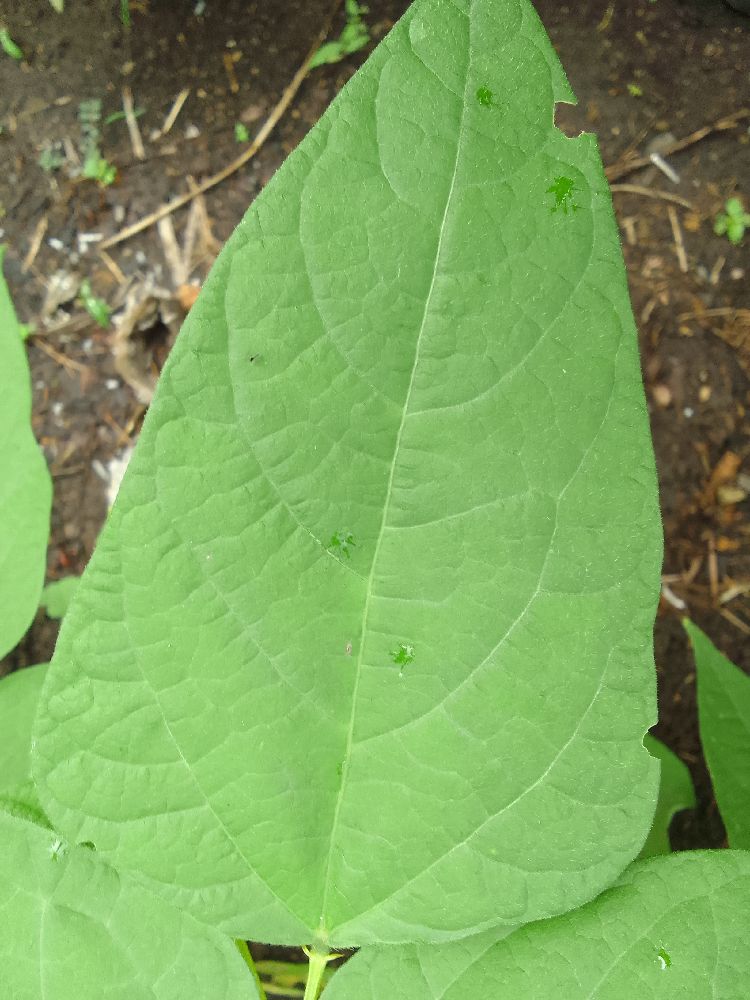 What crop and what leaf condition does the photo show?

common bean, healthy
